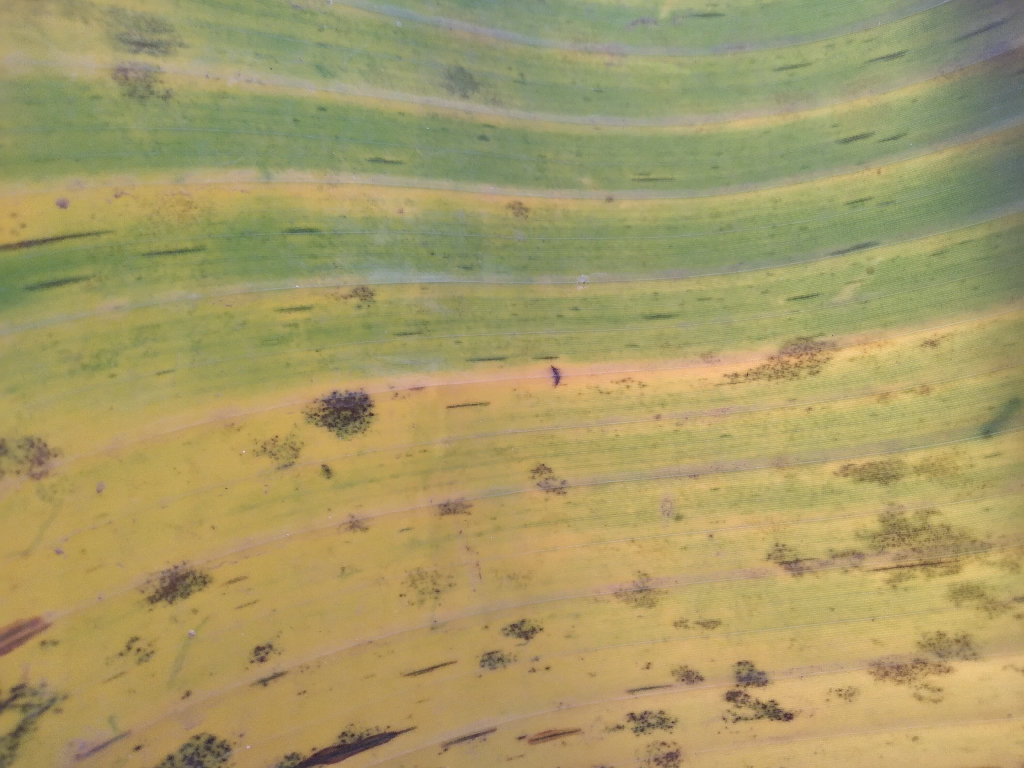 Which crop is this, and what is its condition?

banana, black sigatoka
